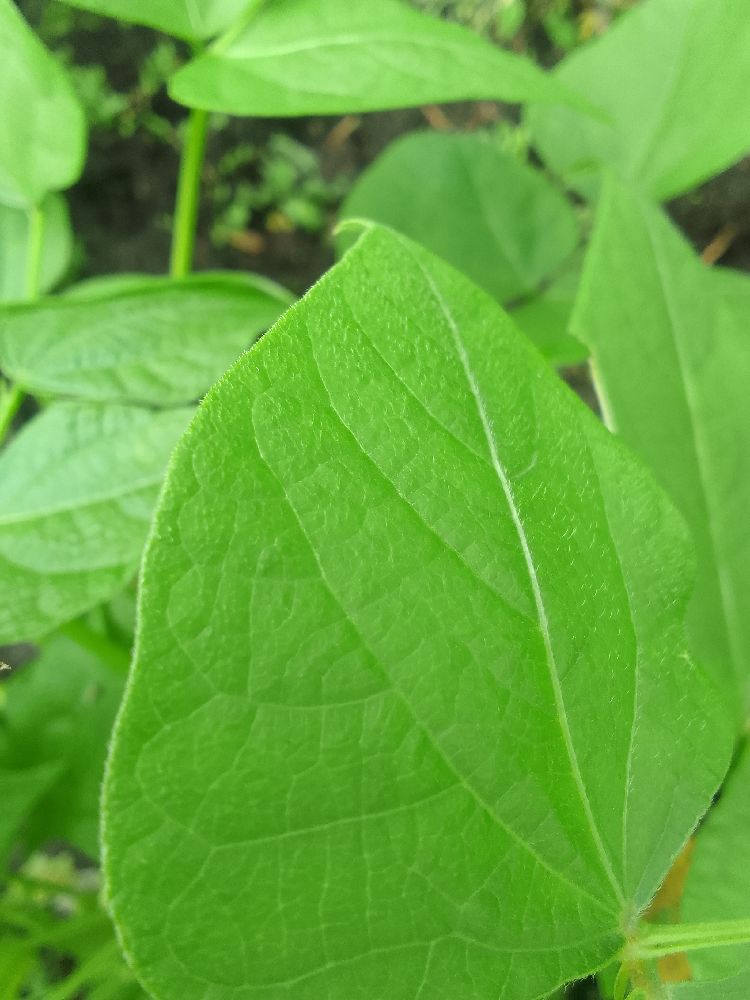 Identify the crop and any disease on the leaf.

common bean, healthy
